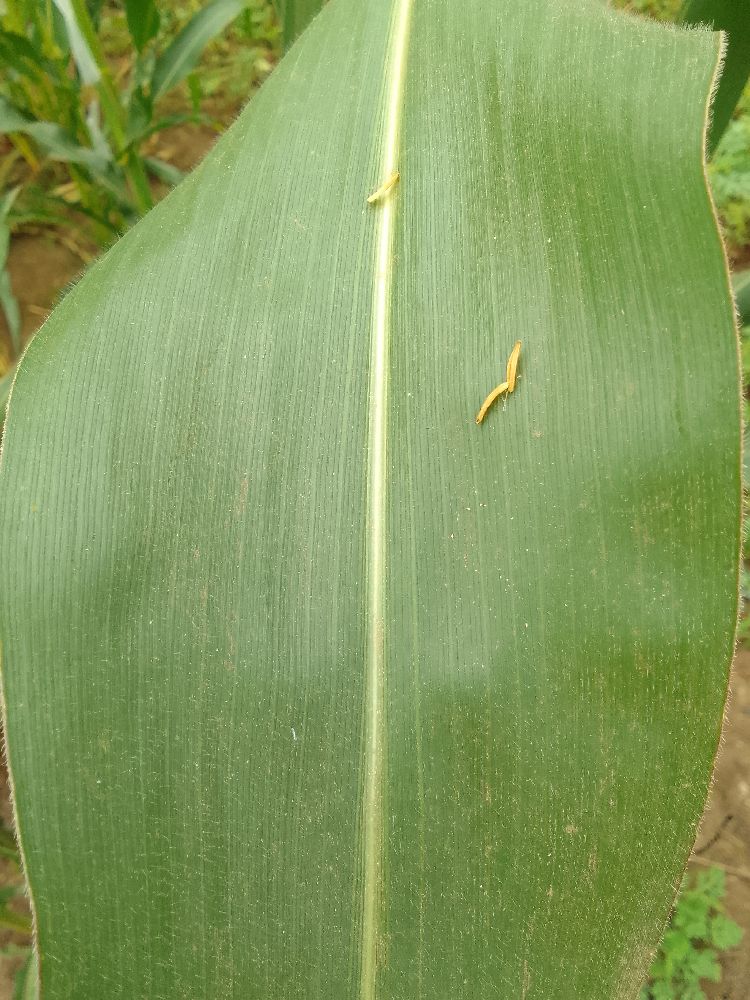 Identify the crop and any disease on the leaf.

maize, healthy
